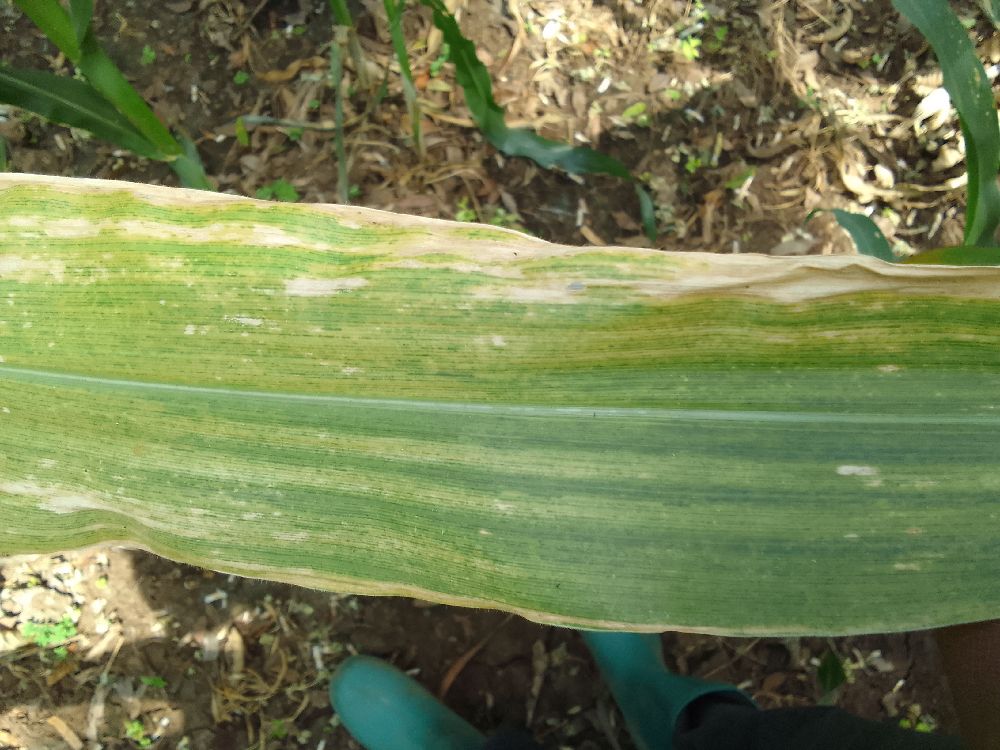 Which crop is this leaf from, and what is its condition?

maize, maize lethal necrosis
